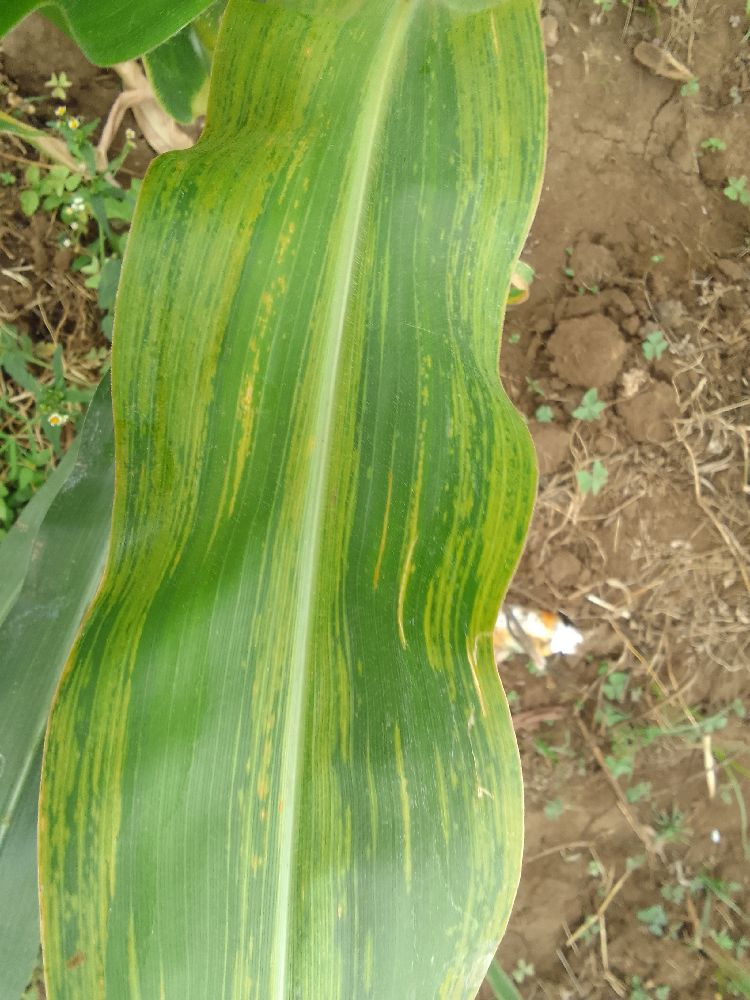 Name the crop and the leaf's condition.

maize, maize lethal necrosis
